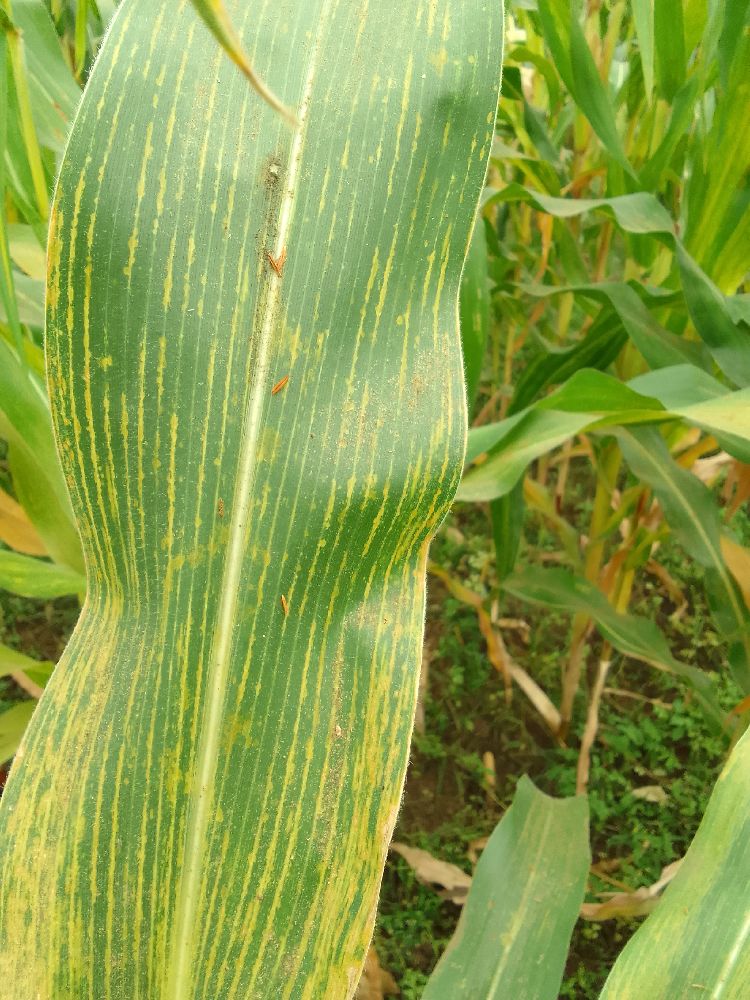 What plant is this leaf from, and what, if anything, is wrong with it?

maize, maize lethal necrosis
